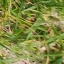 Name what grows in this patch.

grass
